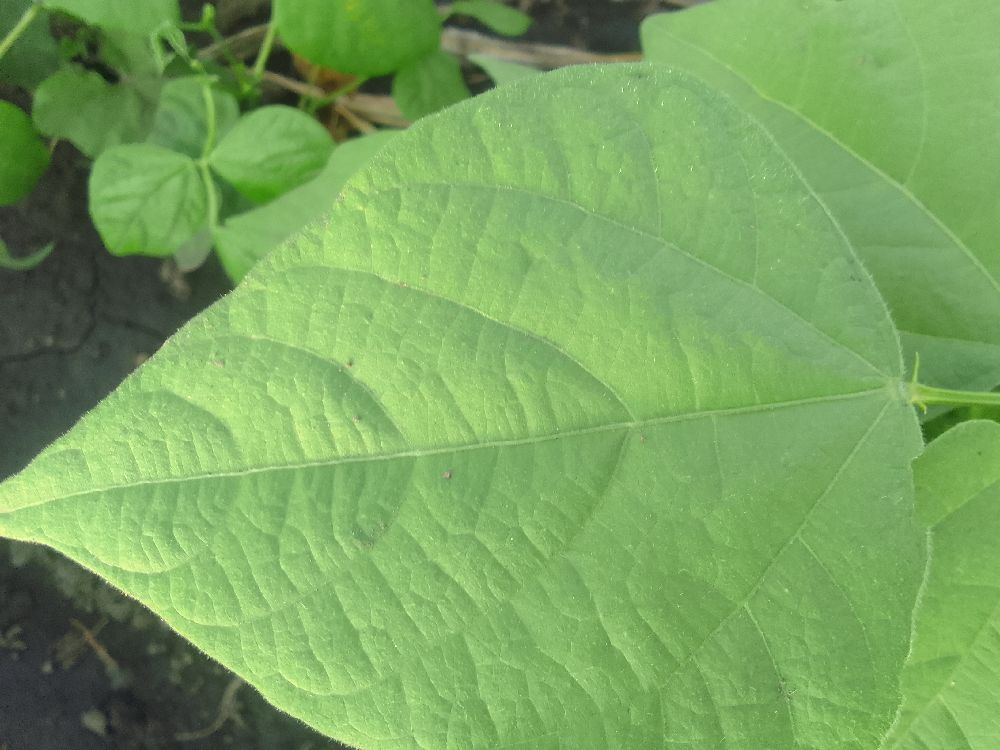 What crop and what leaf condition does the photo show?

common bean, healthy
